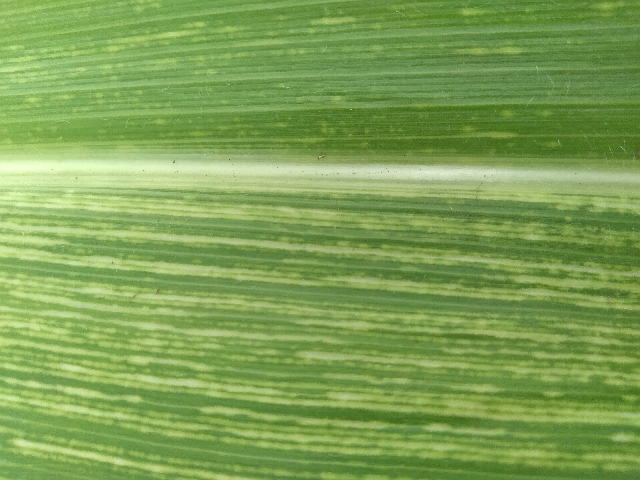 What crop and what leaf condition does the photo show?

maize, maize streak virus
